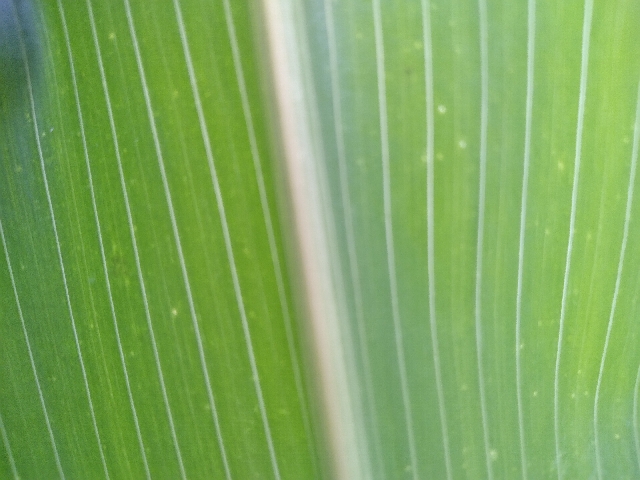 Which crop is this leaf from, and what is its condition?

maize, healthy
